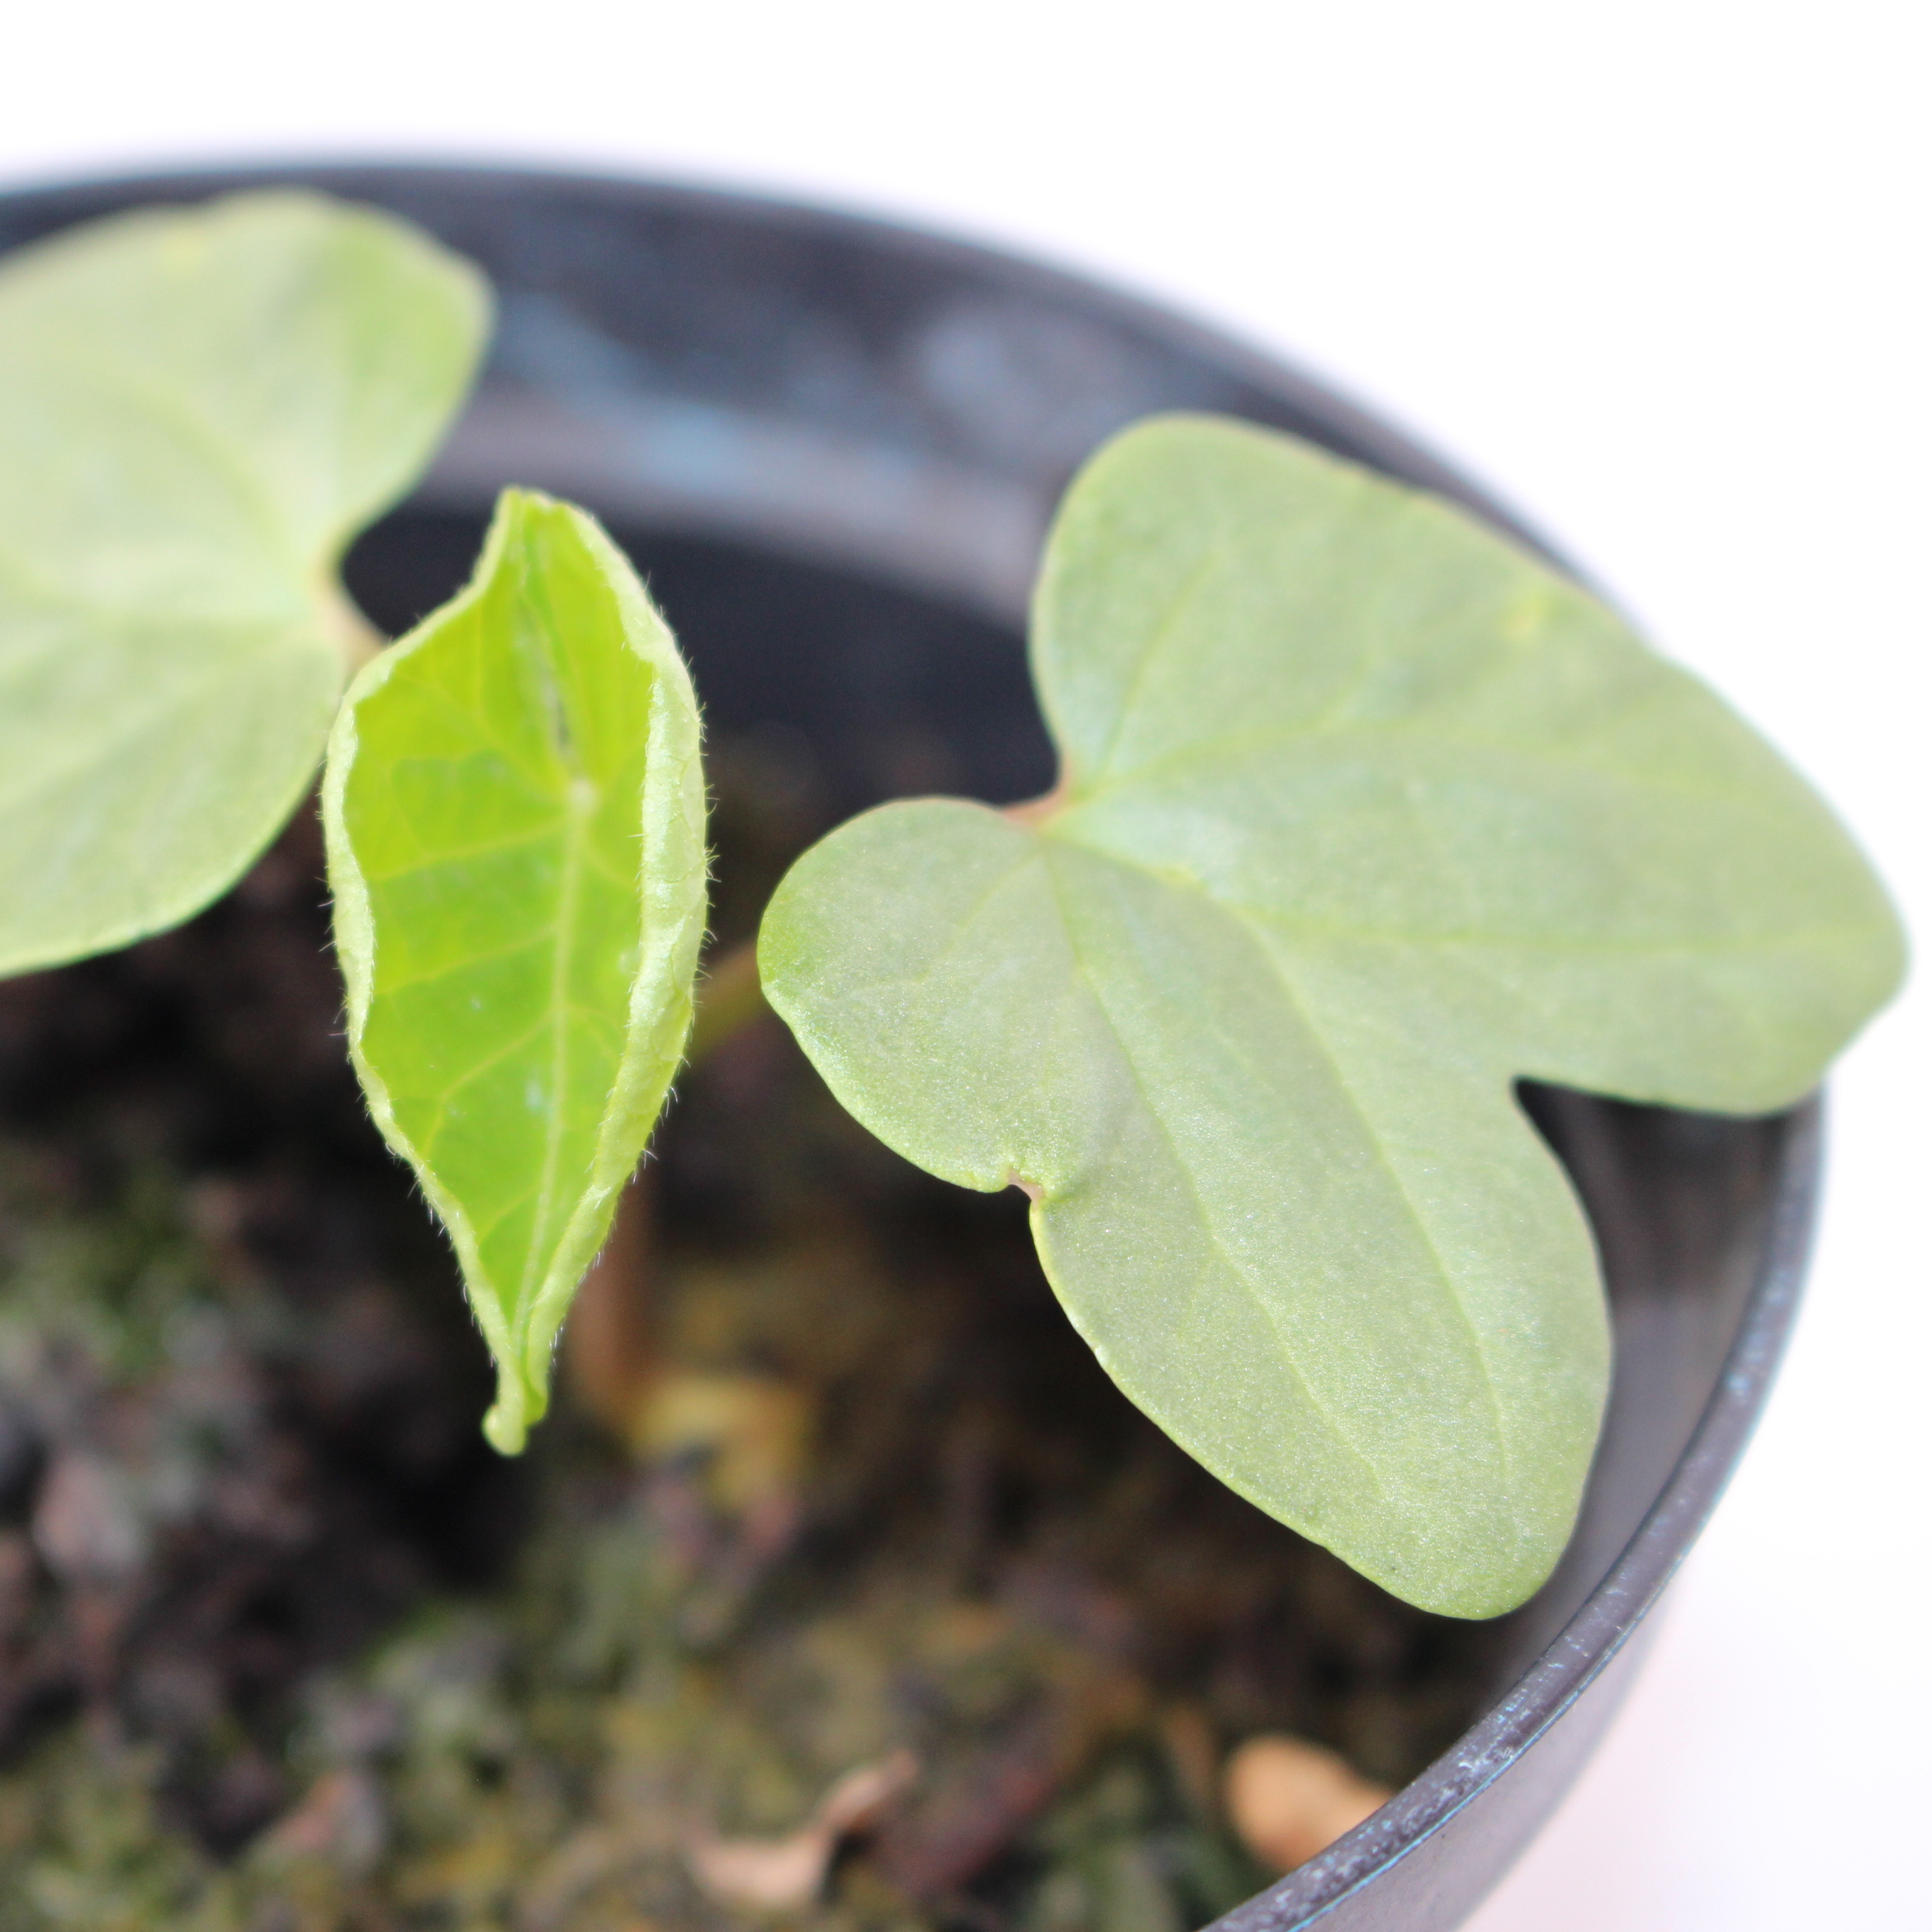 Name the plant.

Convolvulus arvensis
